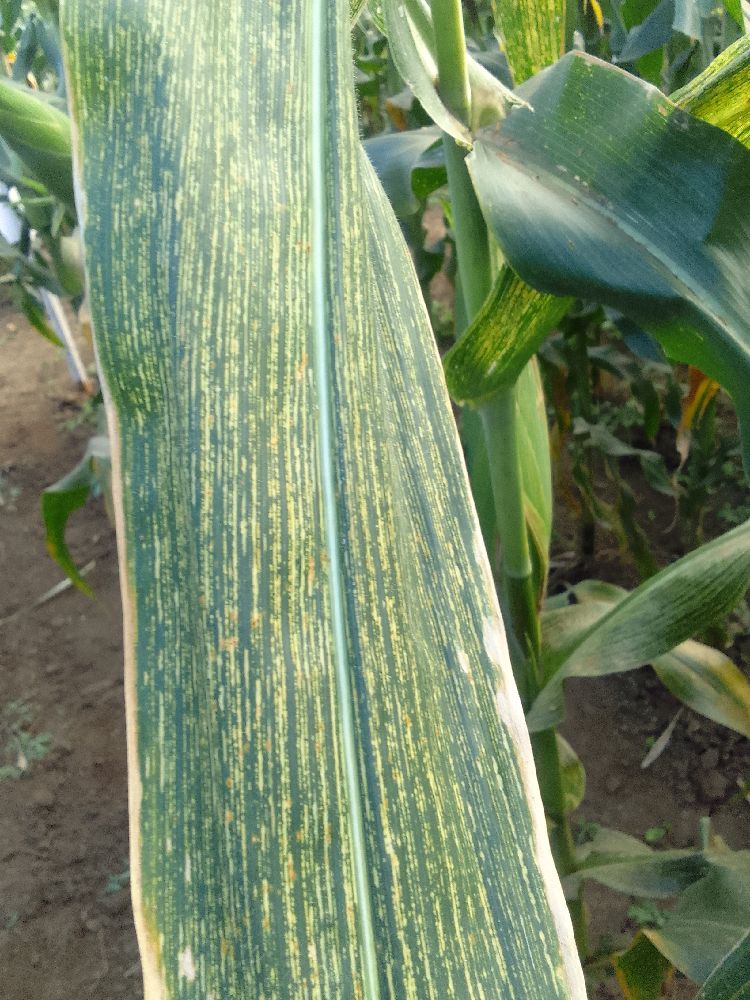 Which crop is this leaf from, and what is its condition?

maize, maize streak virus
